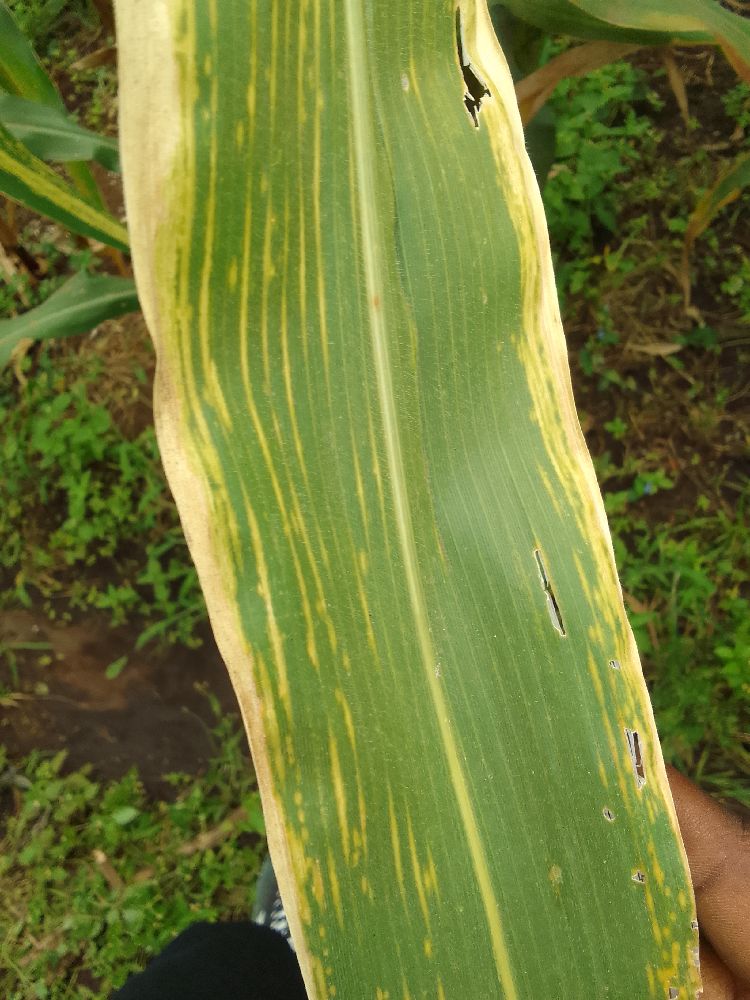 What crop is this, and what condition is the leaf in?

maize, maize lethal necrosis
